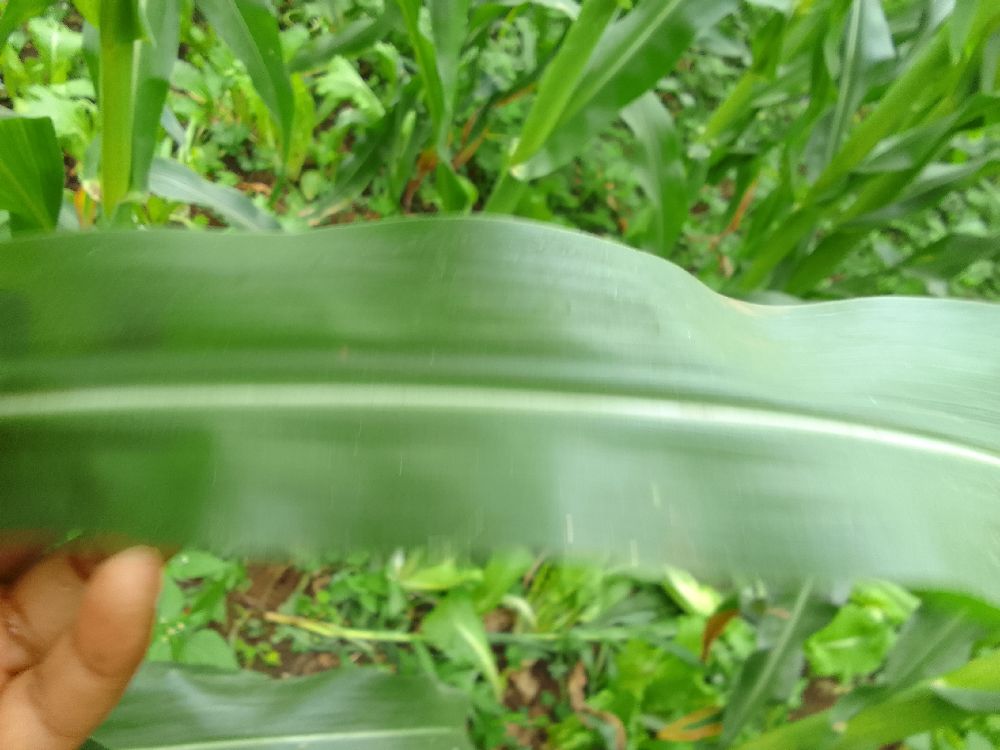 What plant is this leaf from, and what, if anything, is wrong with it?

maize, healthy
